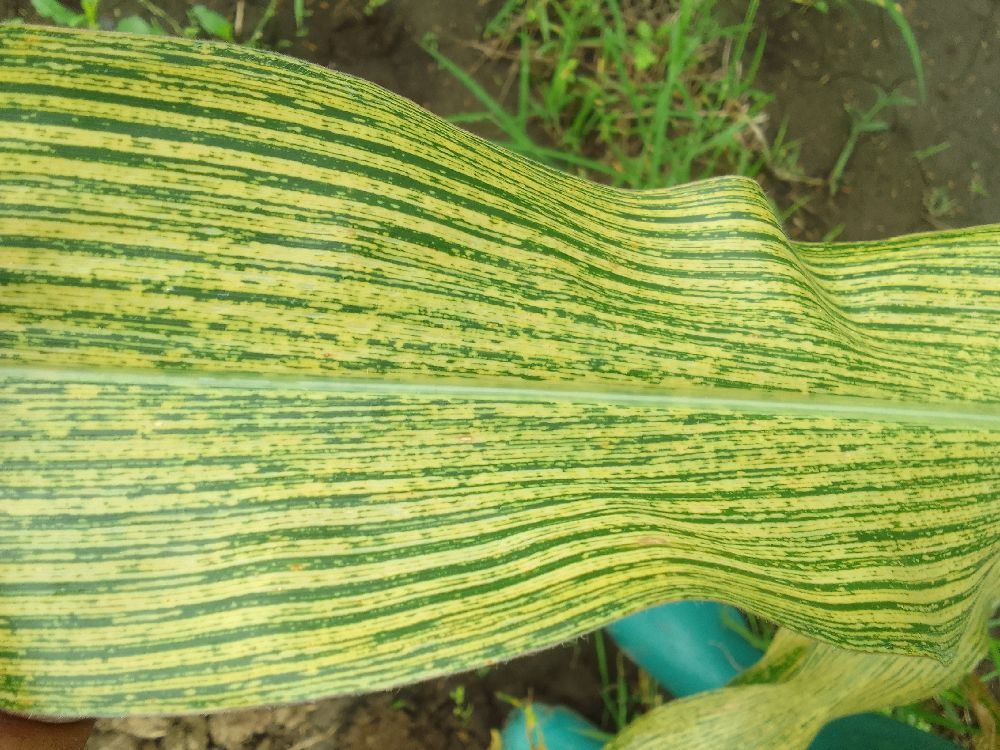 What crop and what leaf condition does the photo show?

maize, maize streak virus
